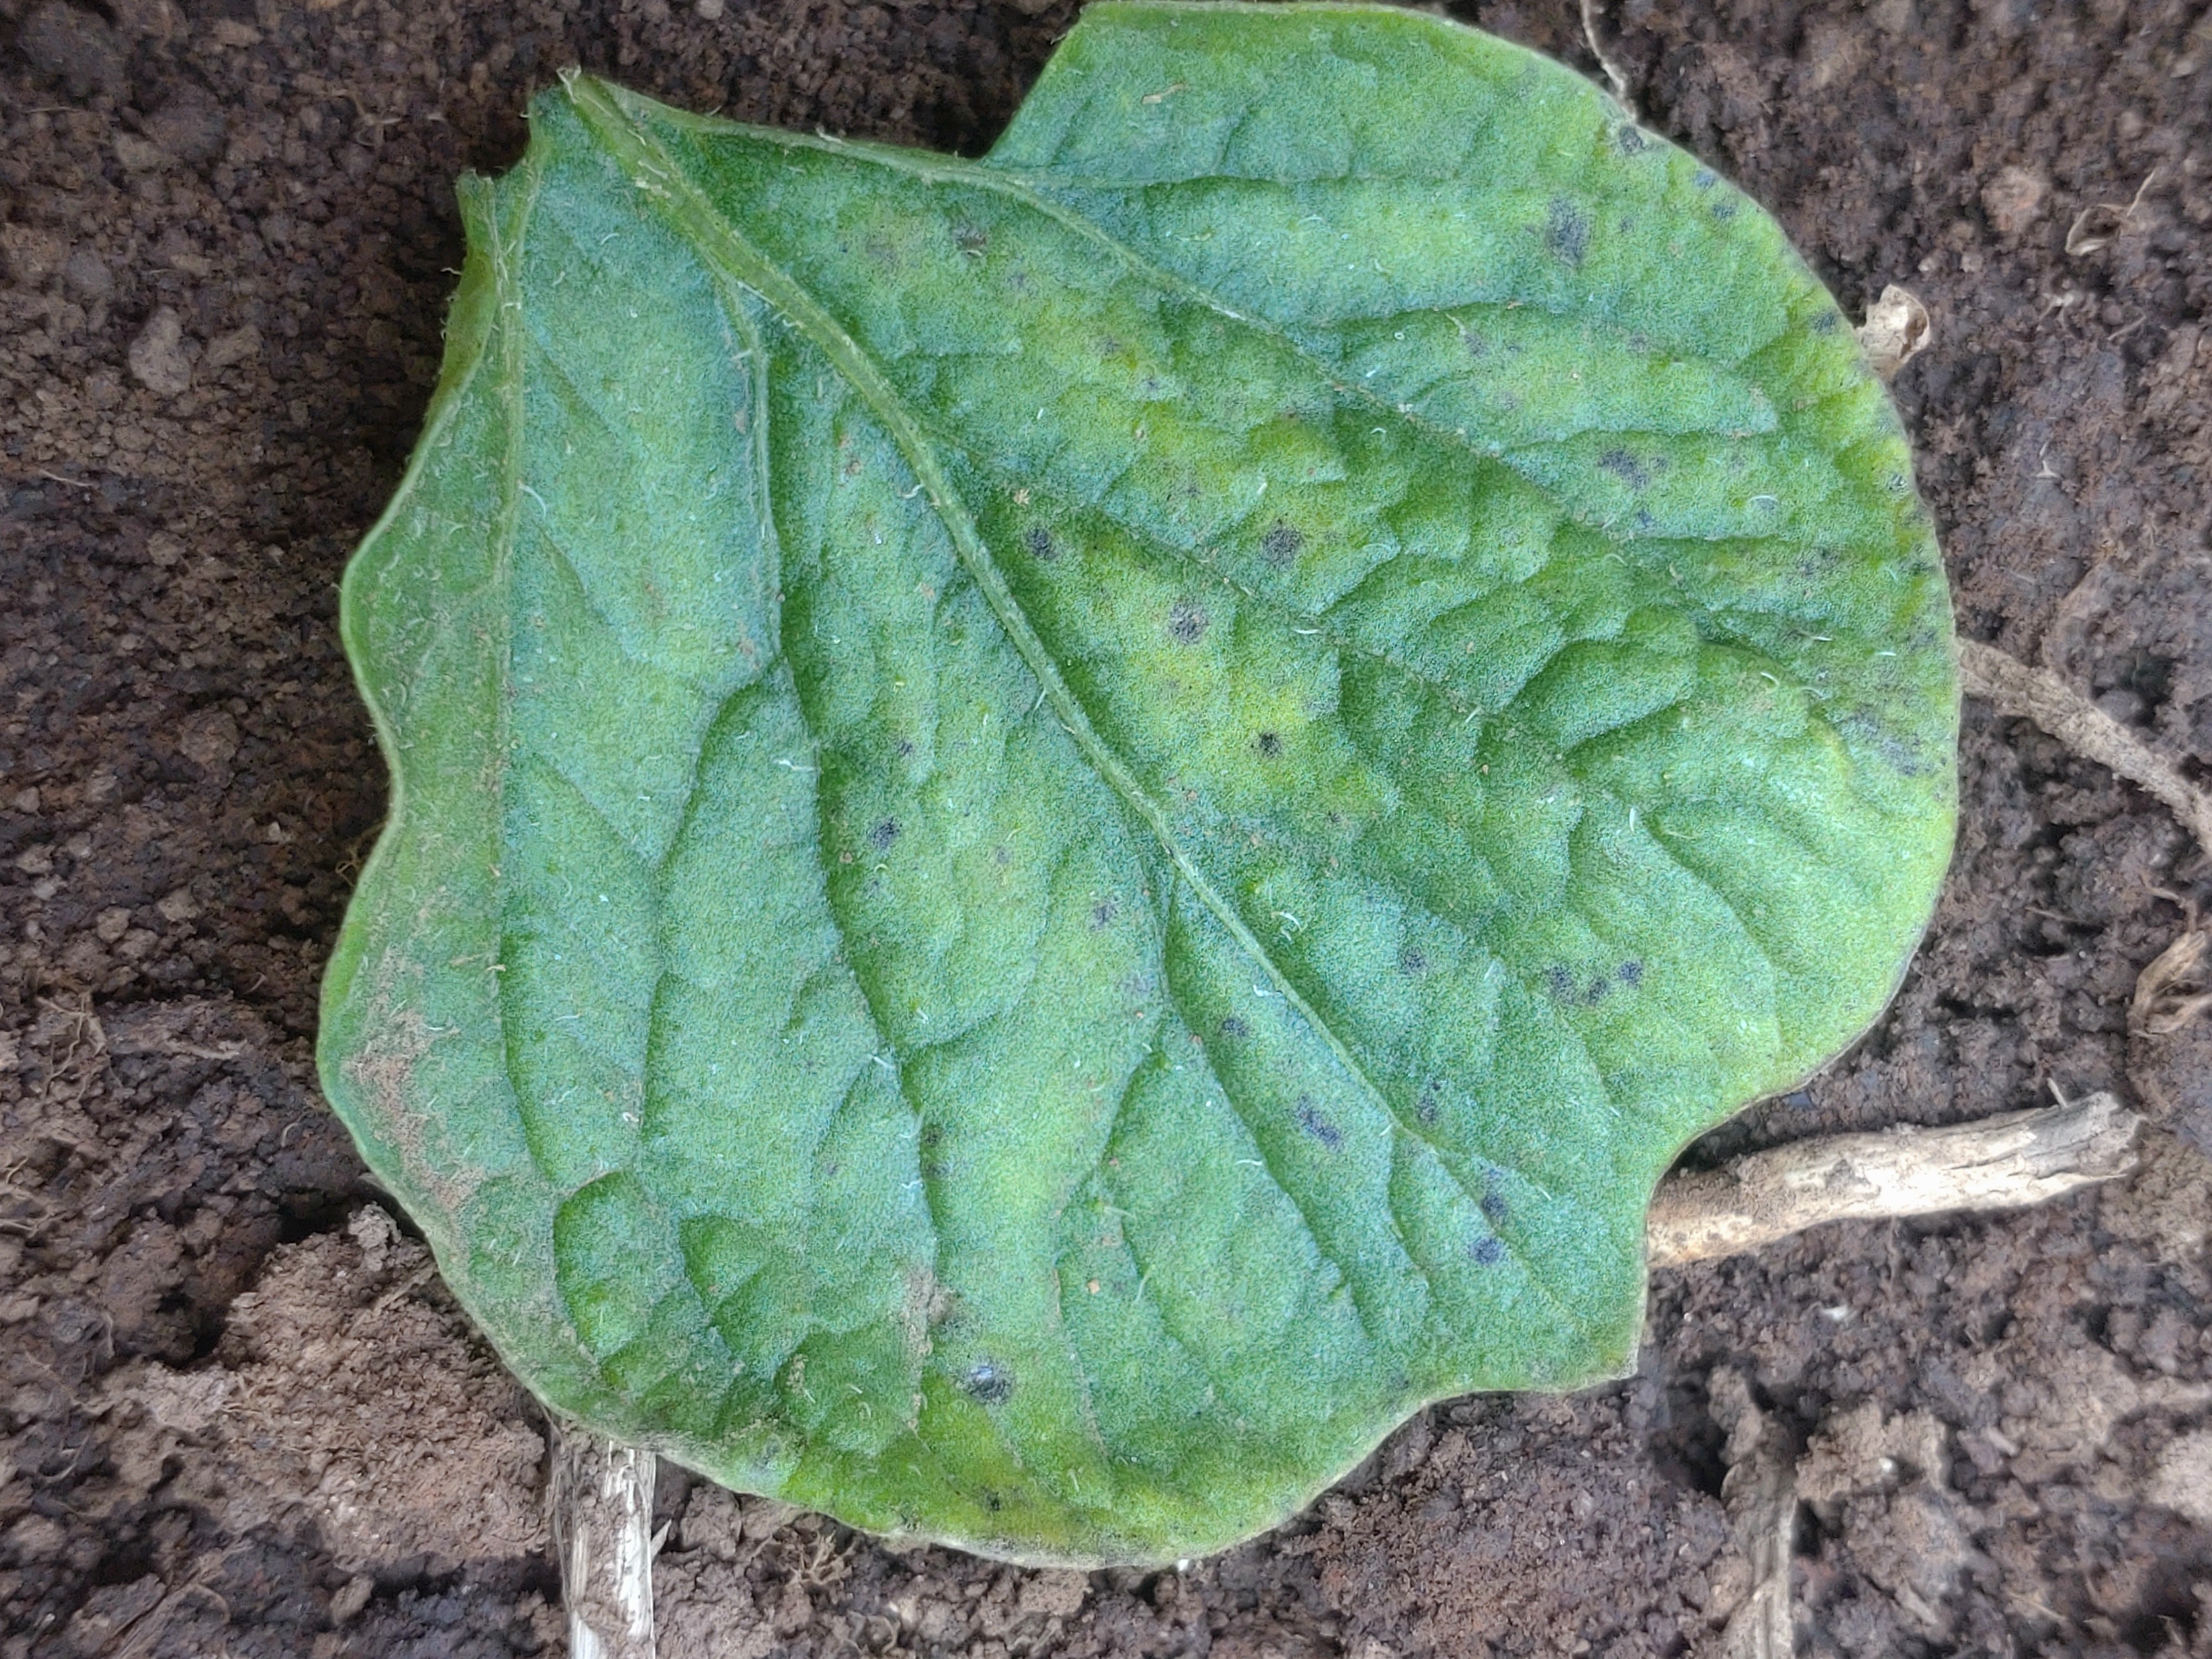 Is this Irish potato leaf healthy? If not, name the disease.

late blight
